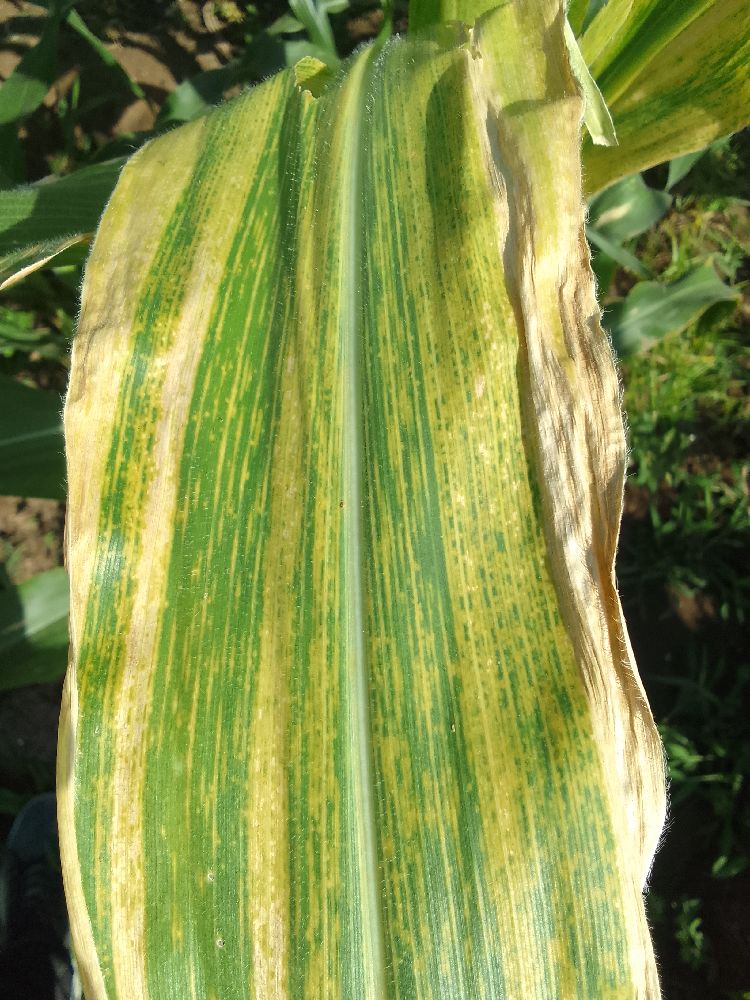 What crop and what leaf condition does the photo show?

maize, maize lethal necrosis
